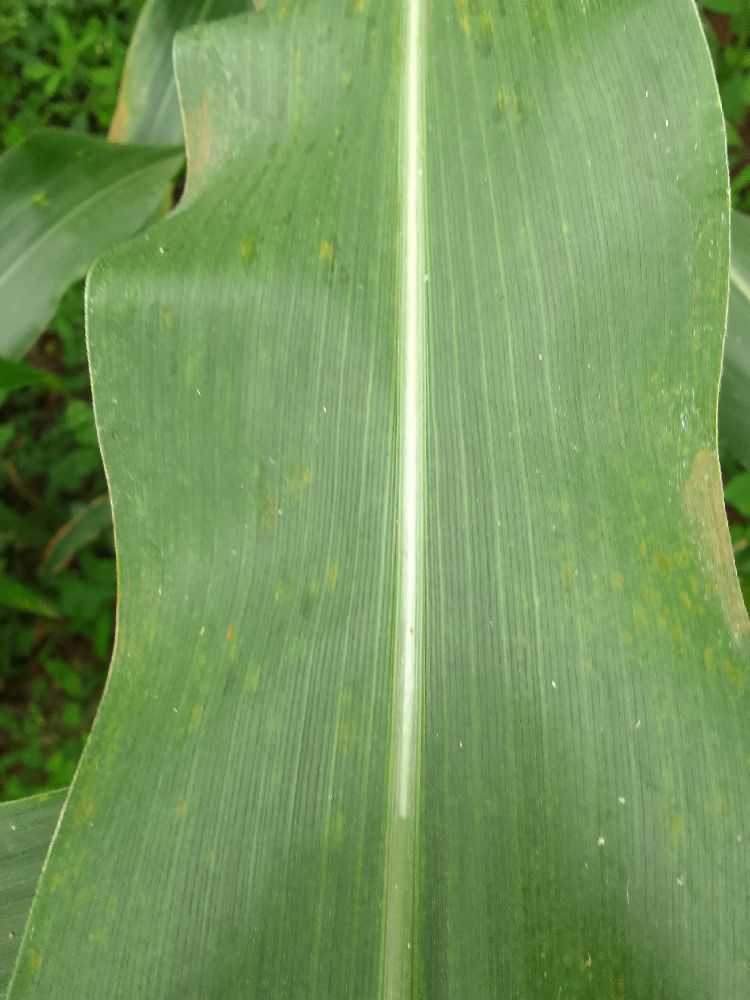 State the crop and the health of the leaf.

maize, healthy
